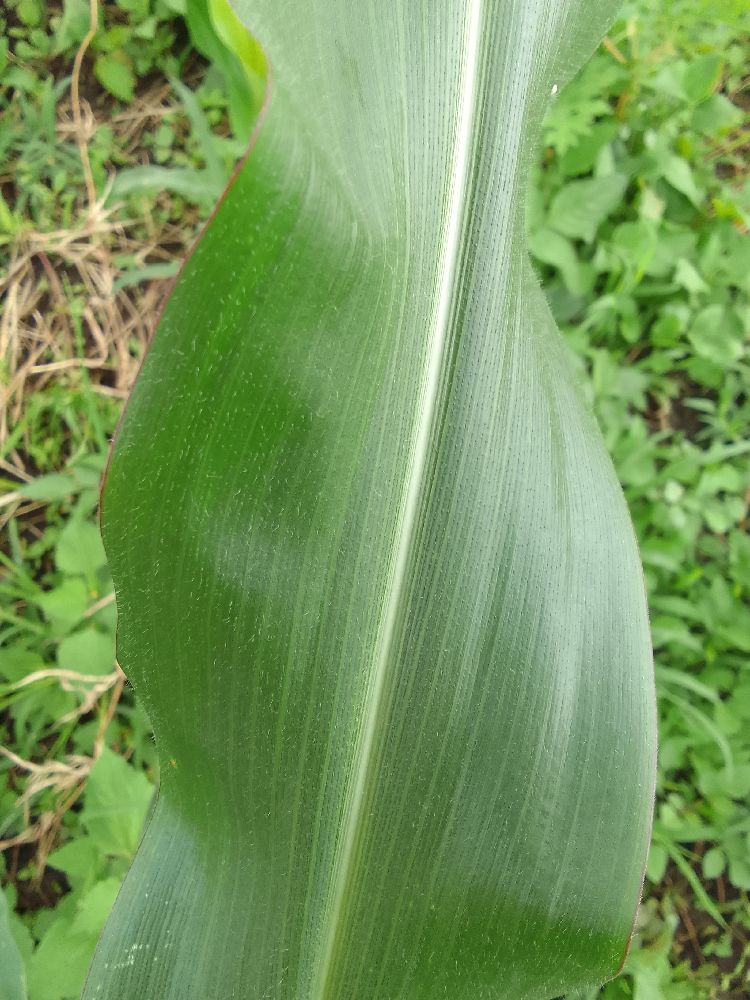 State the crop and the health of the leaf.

maize, healthy
